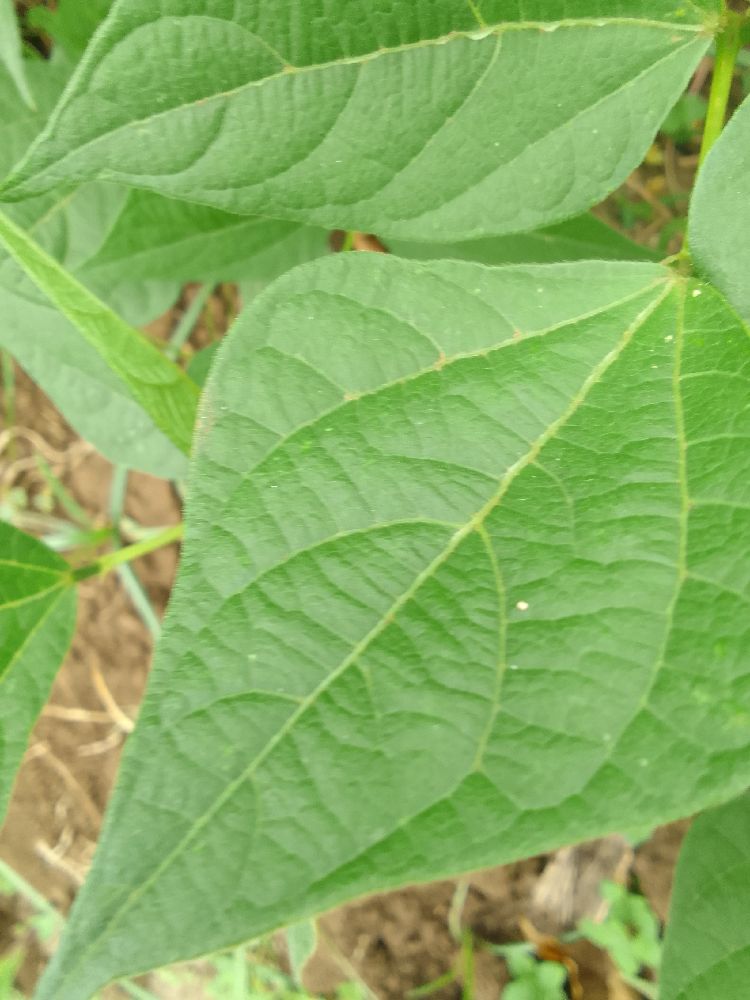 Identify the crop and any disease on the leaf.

common bean, healthy
